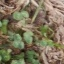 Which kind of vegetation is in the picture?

unstructured weed
